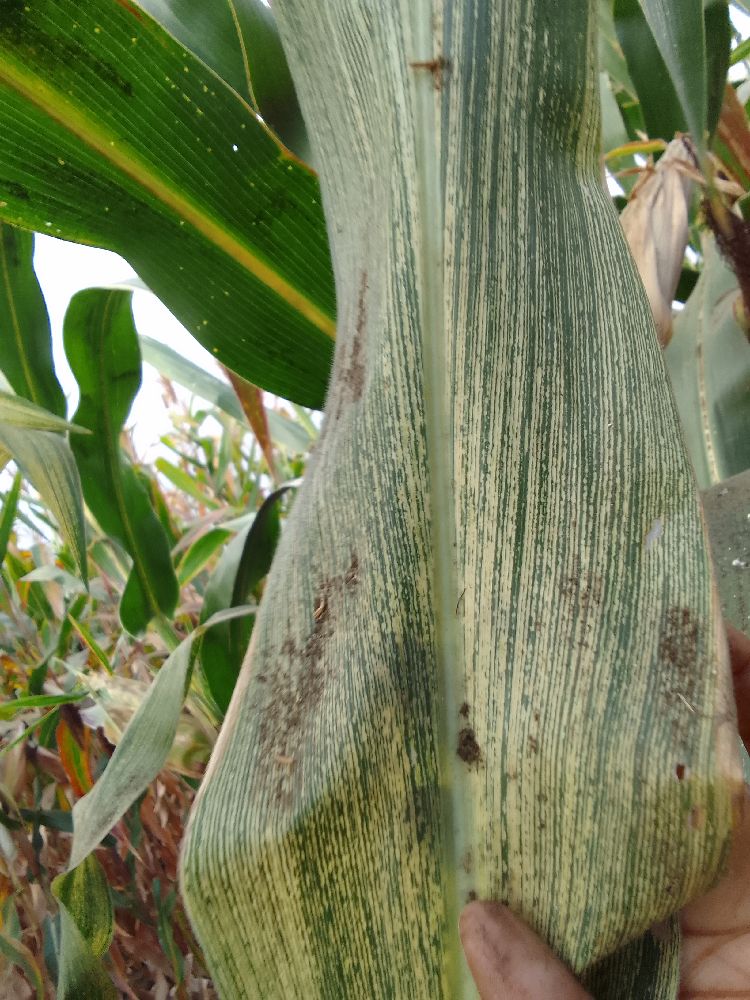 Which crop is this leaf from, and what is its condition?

maize, maize streak virus
